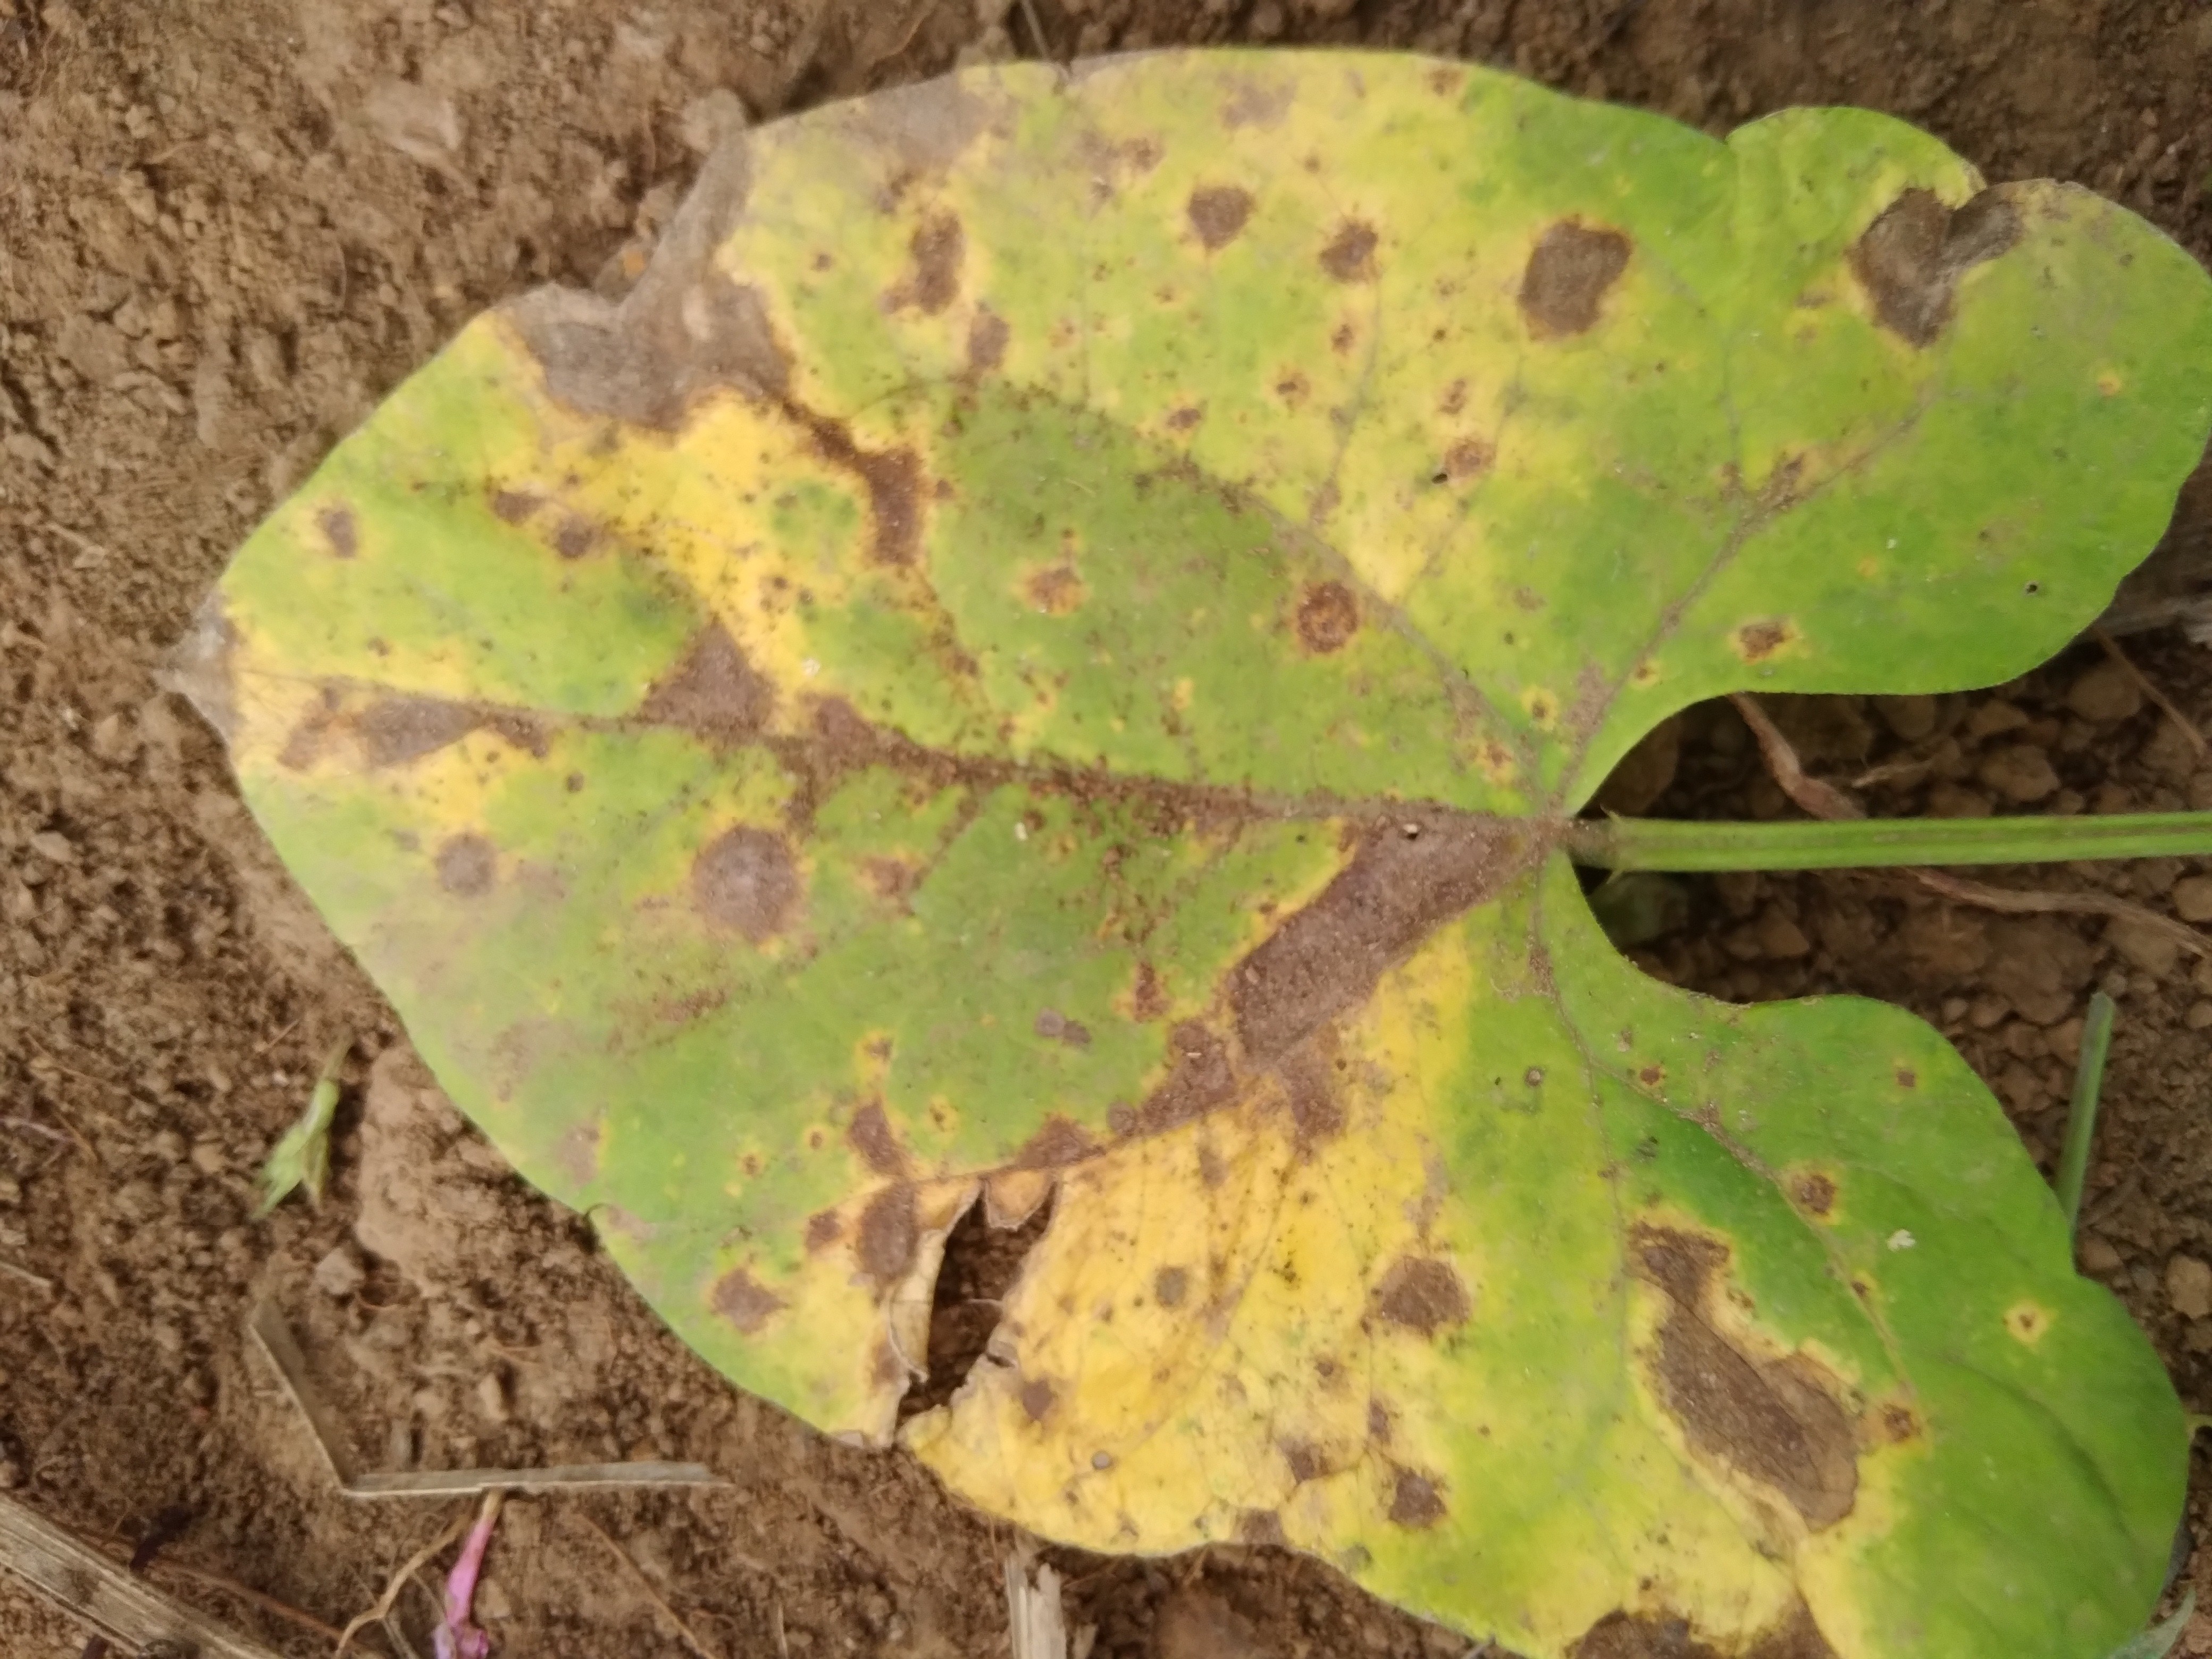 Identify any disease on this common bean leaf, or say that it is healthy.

rust
